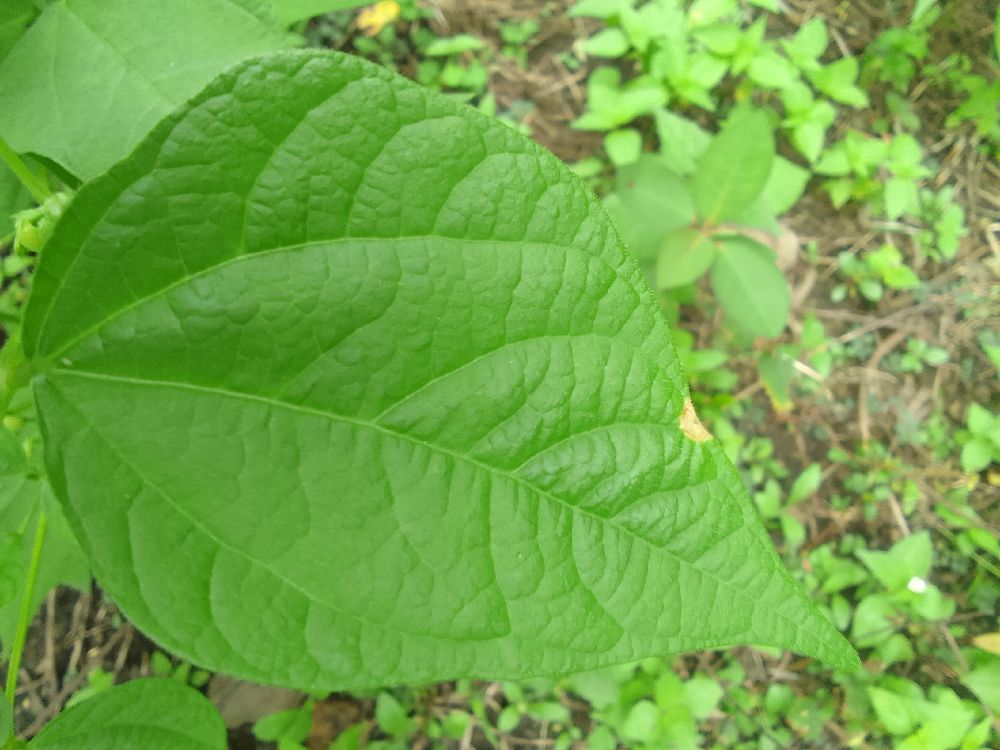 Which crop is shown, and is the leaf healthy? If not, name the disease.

common bean, healthy
